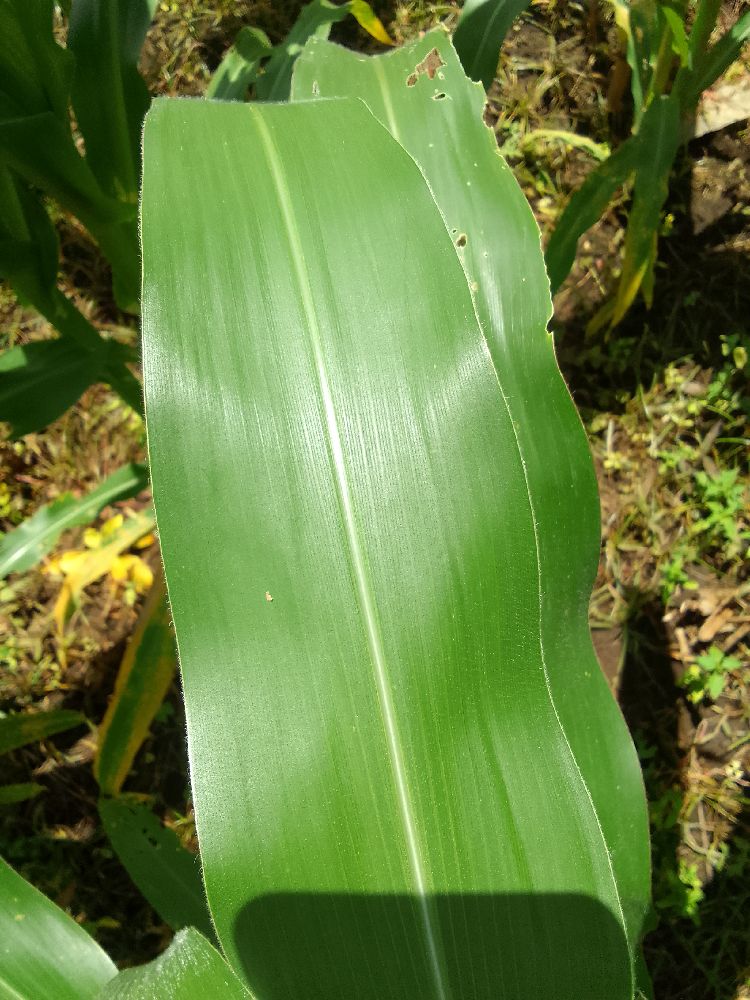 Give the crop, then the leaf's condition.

maize, healthy
